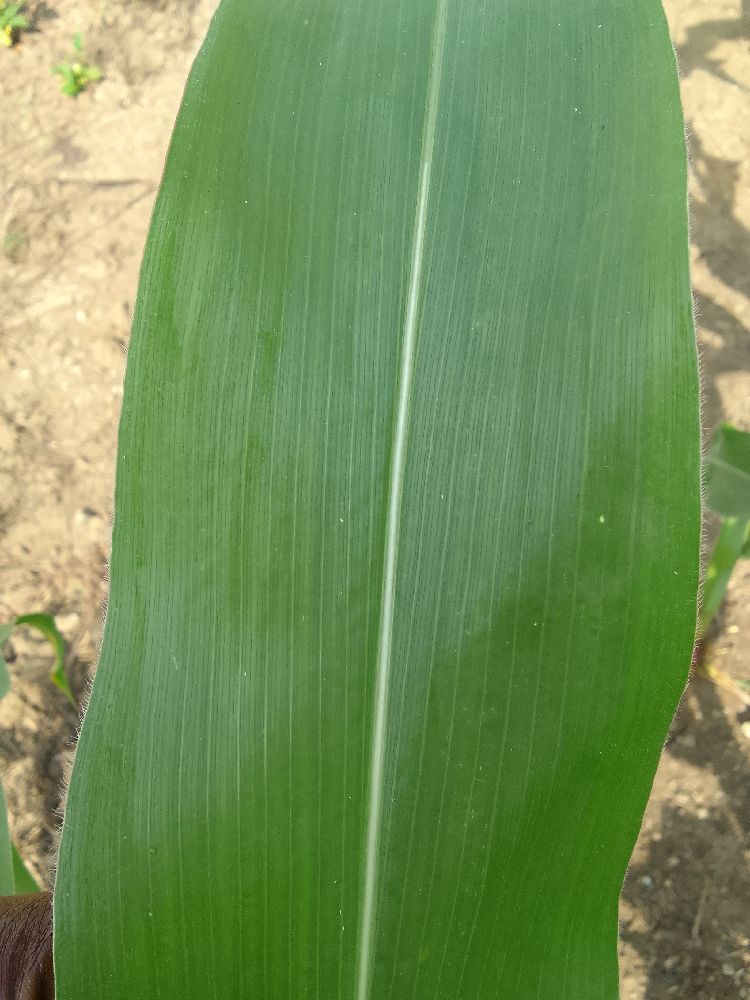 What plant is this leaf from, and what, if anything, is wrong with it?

maize, healthy
